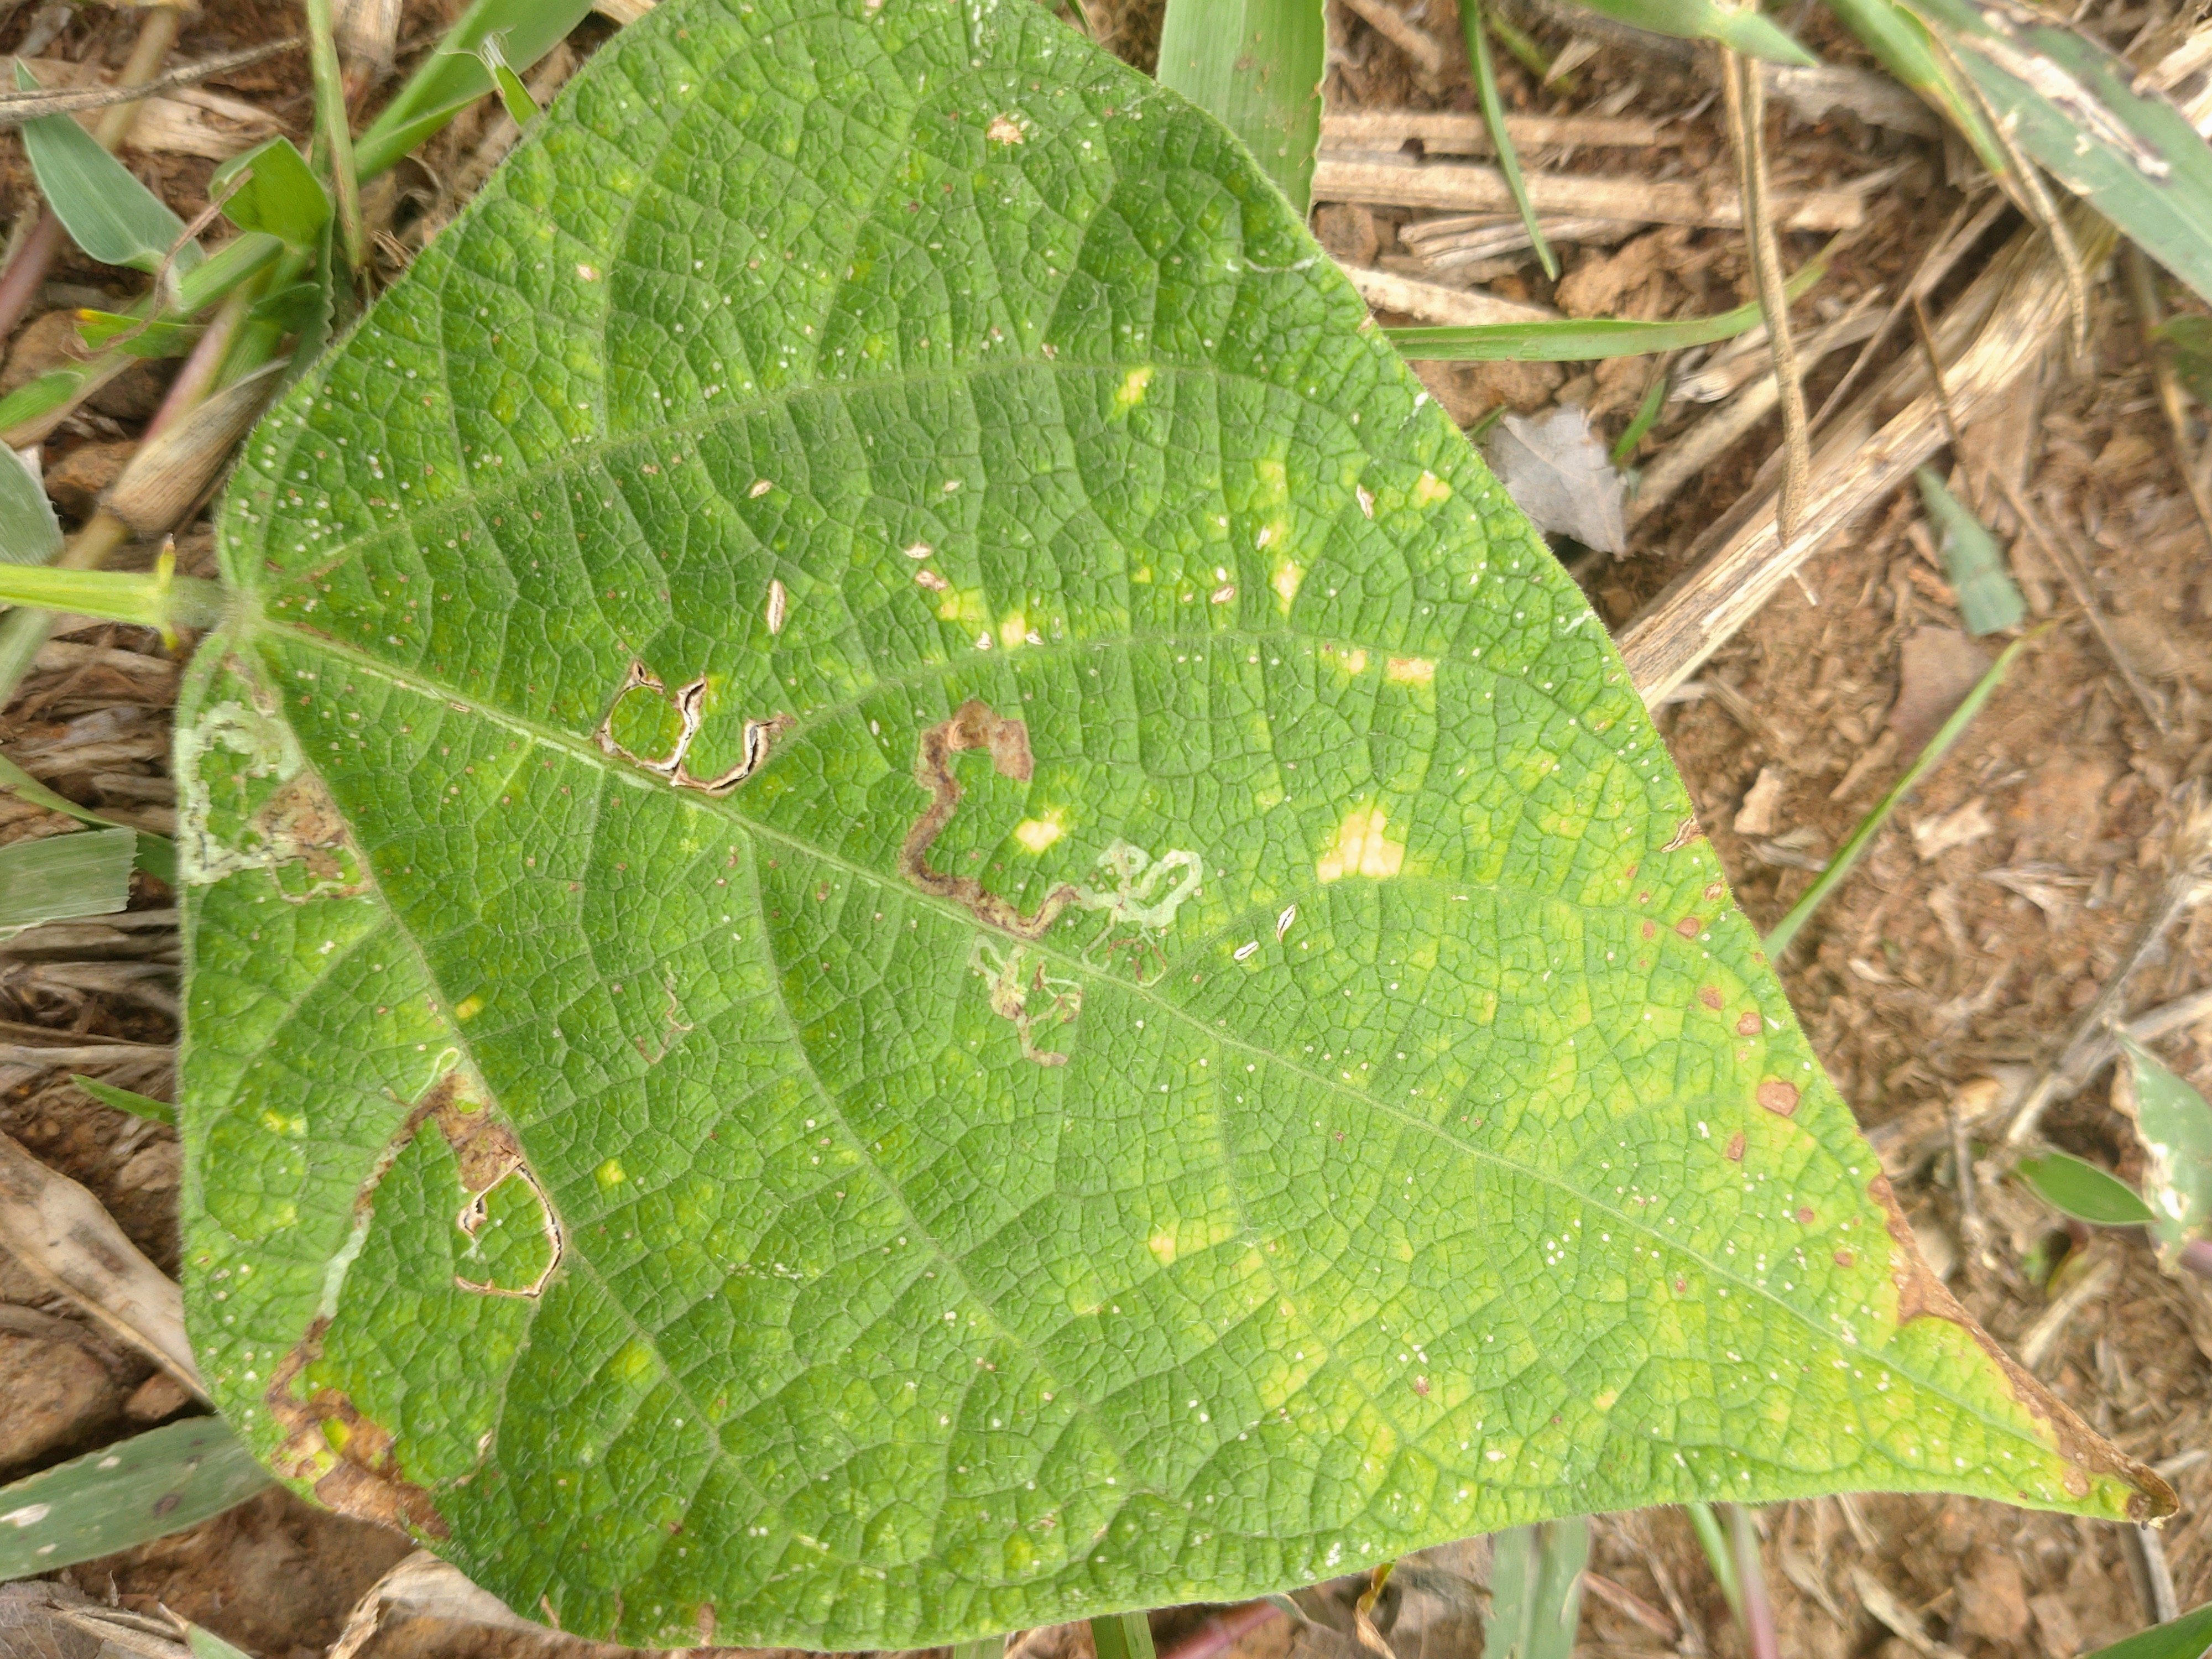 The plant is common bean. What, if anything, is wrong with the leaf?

anthracnose
